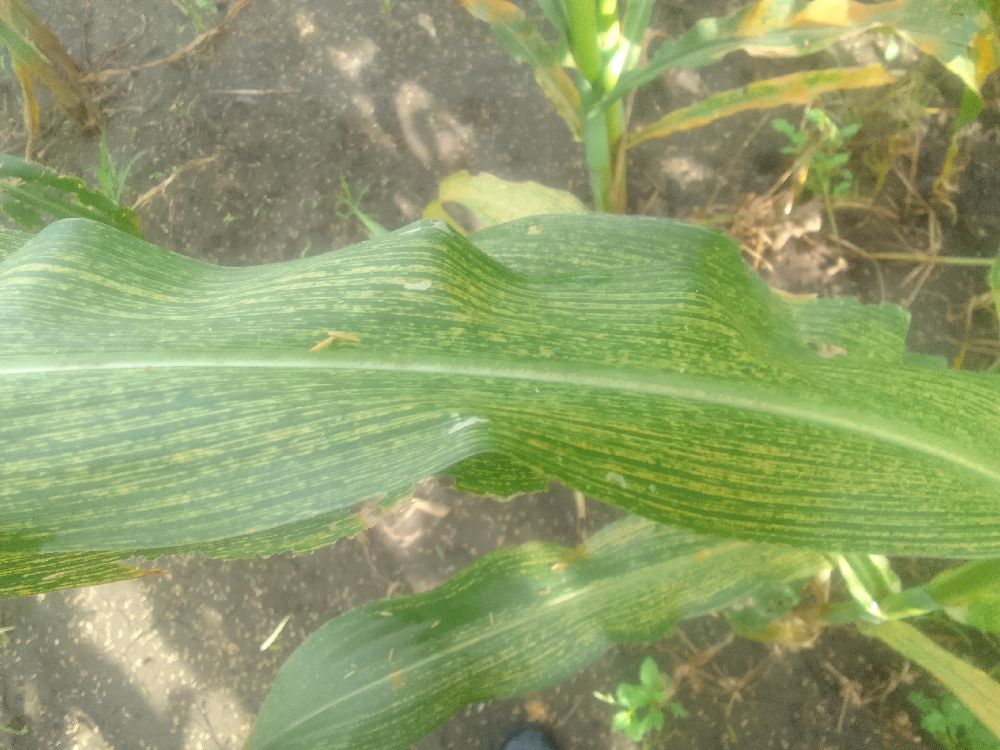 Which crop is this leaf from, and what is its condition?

maize, maize streak virus
